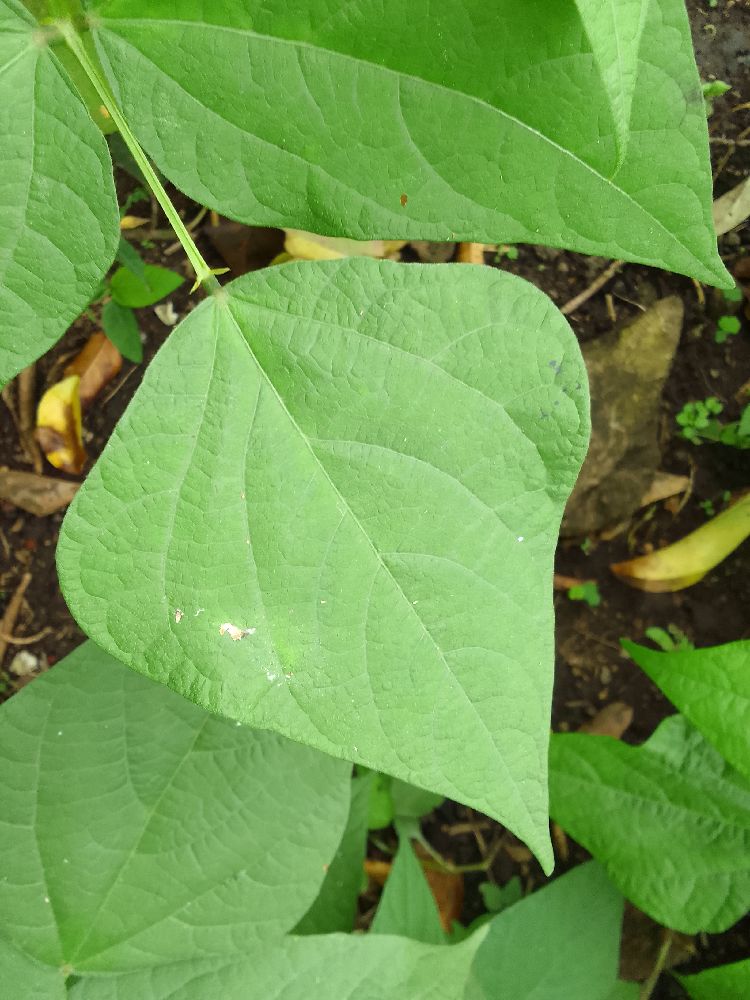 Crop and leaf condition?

common bean, healthy
